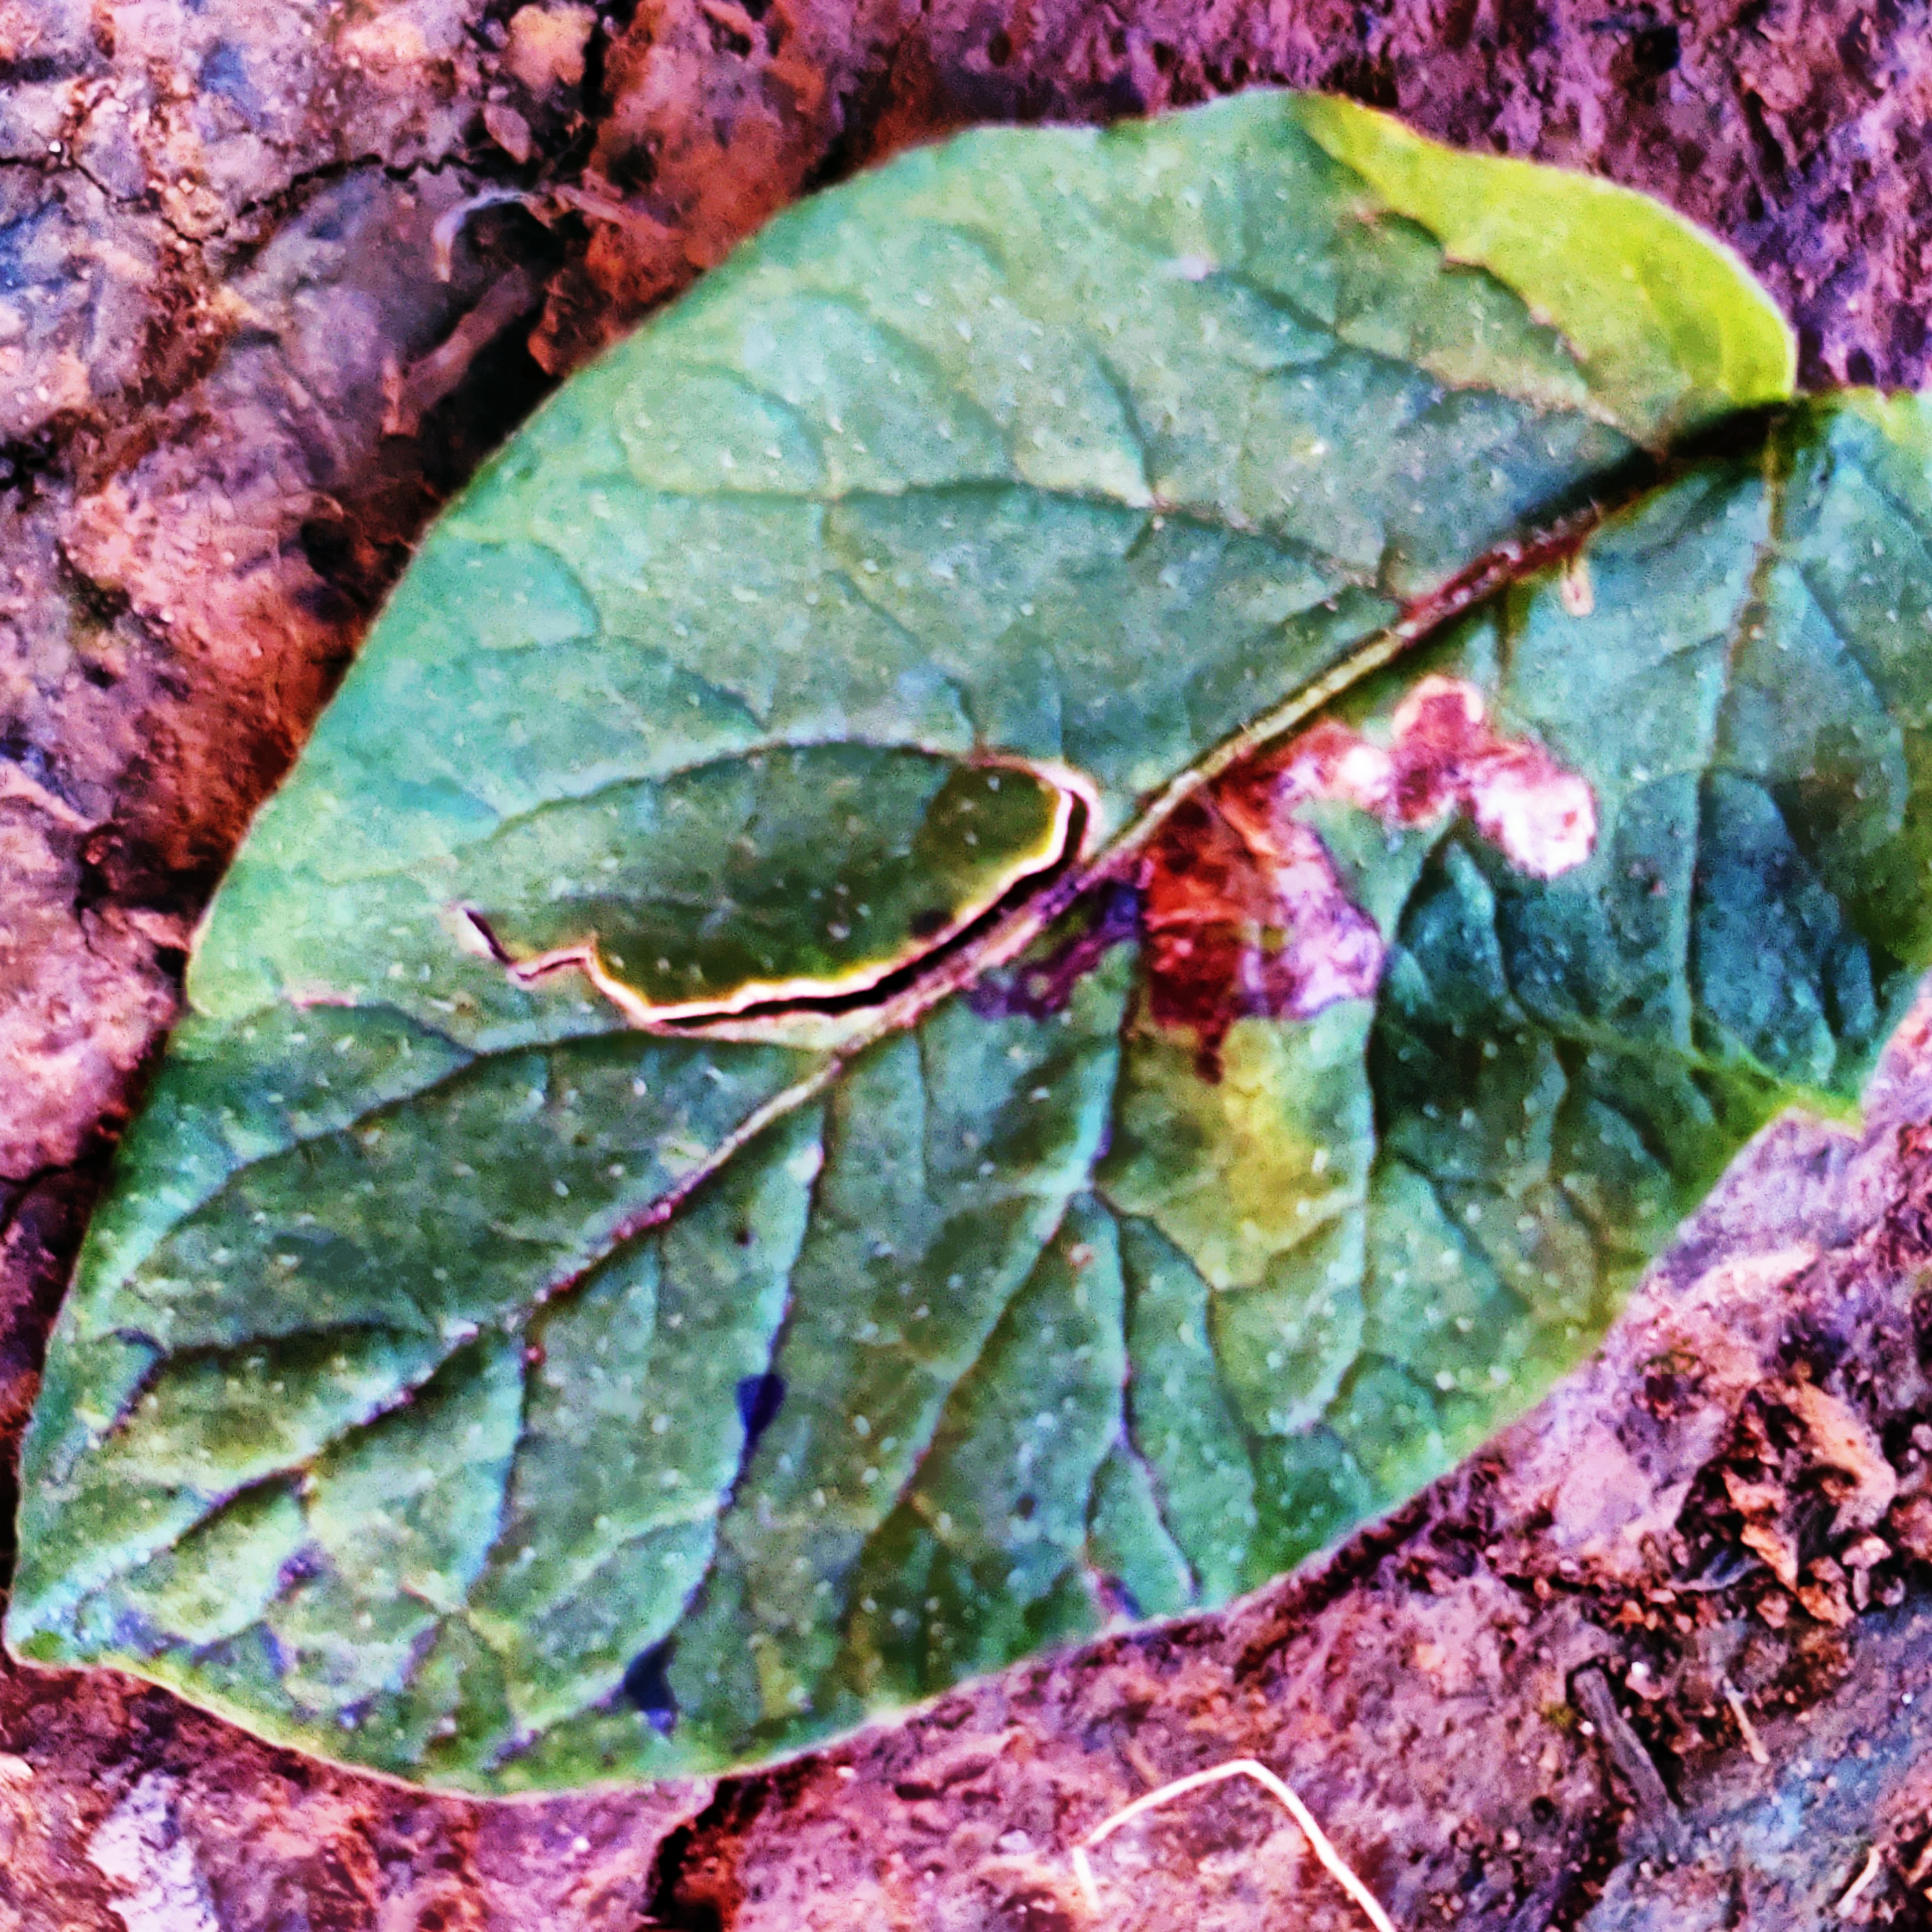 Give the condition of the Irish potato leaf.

late blight
